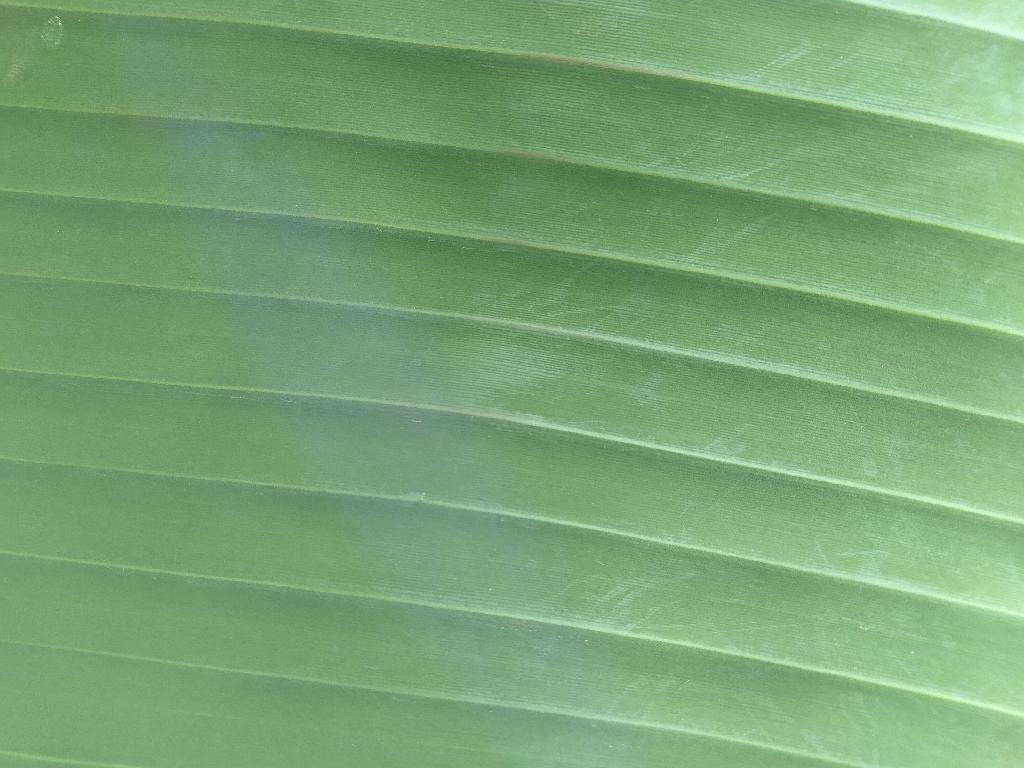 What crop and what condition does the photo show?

banana, healthy
